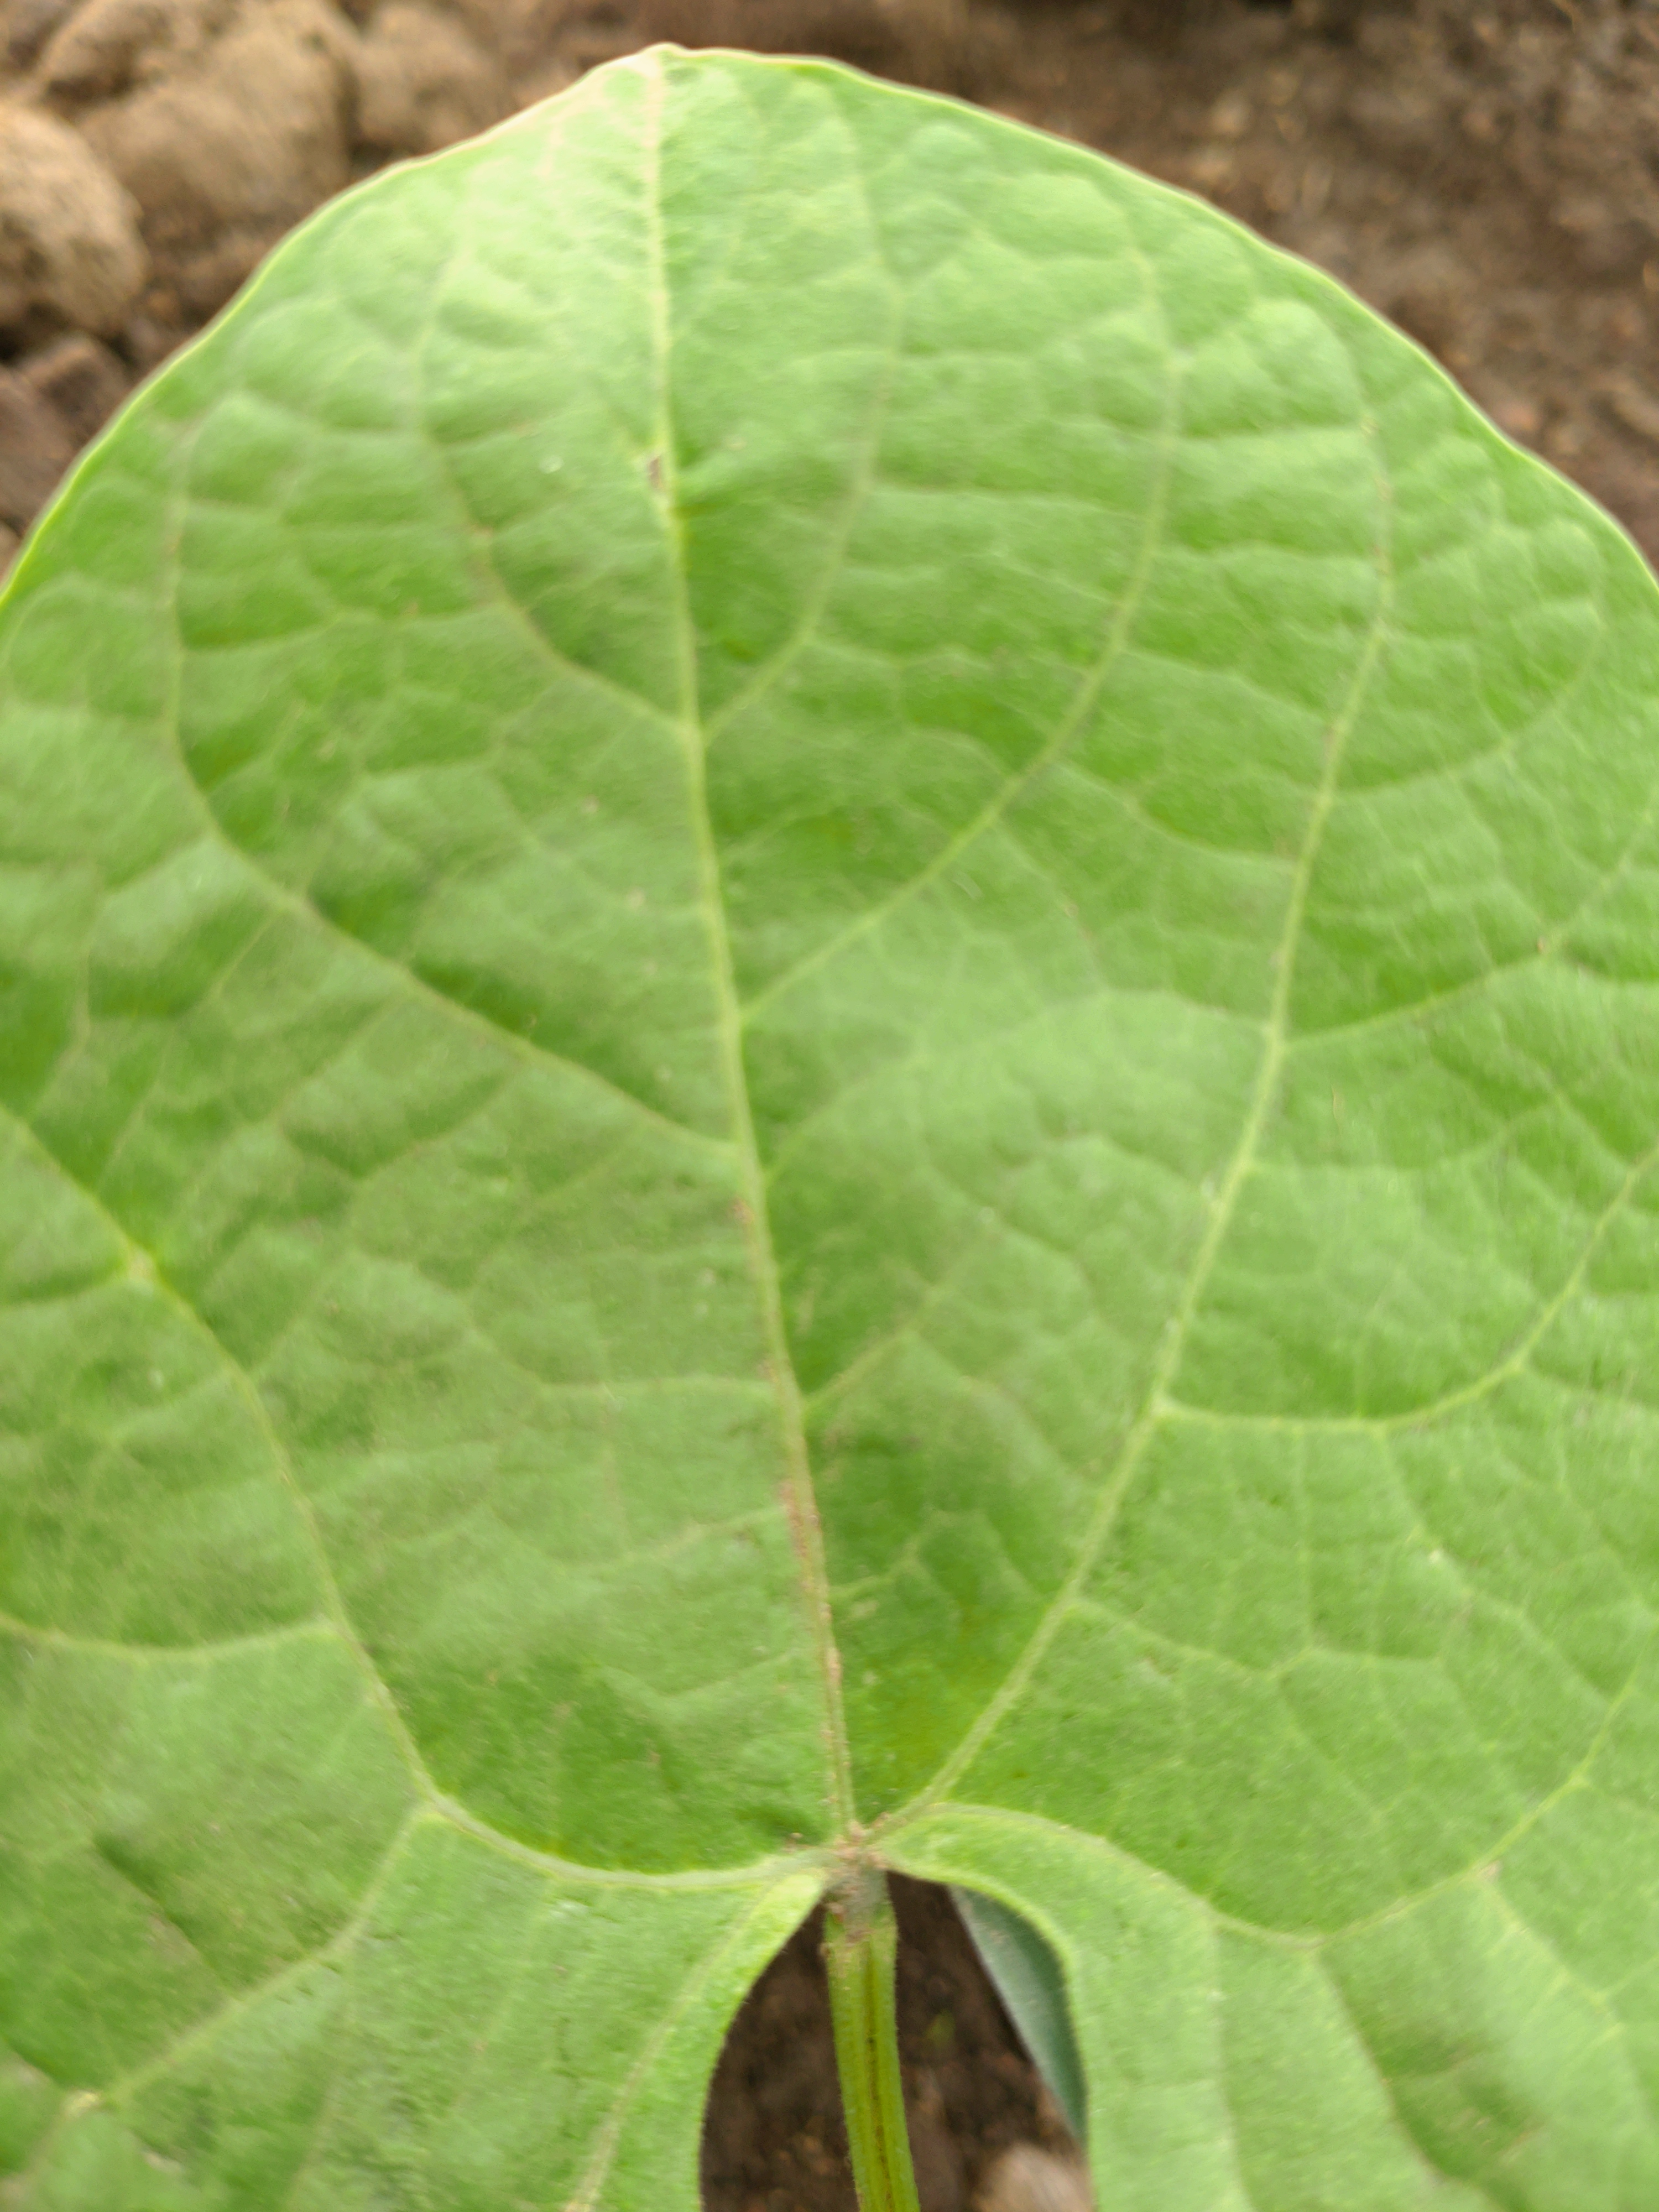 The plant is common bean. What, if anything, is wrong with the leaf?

healthy
